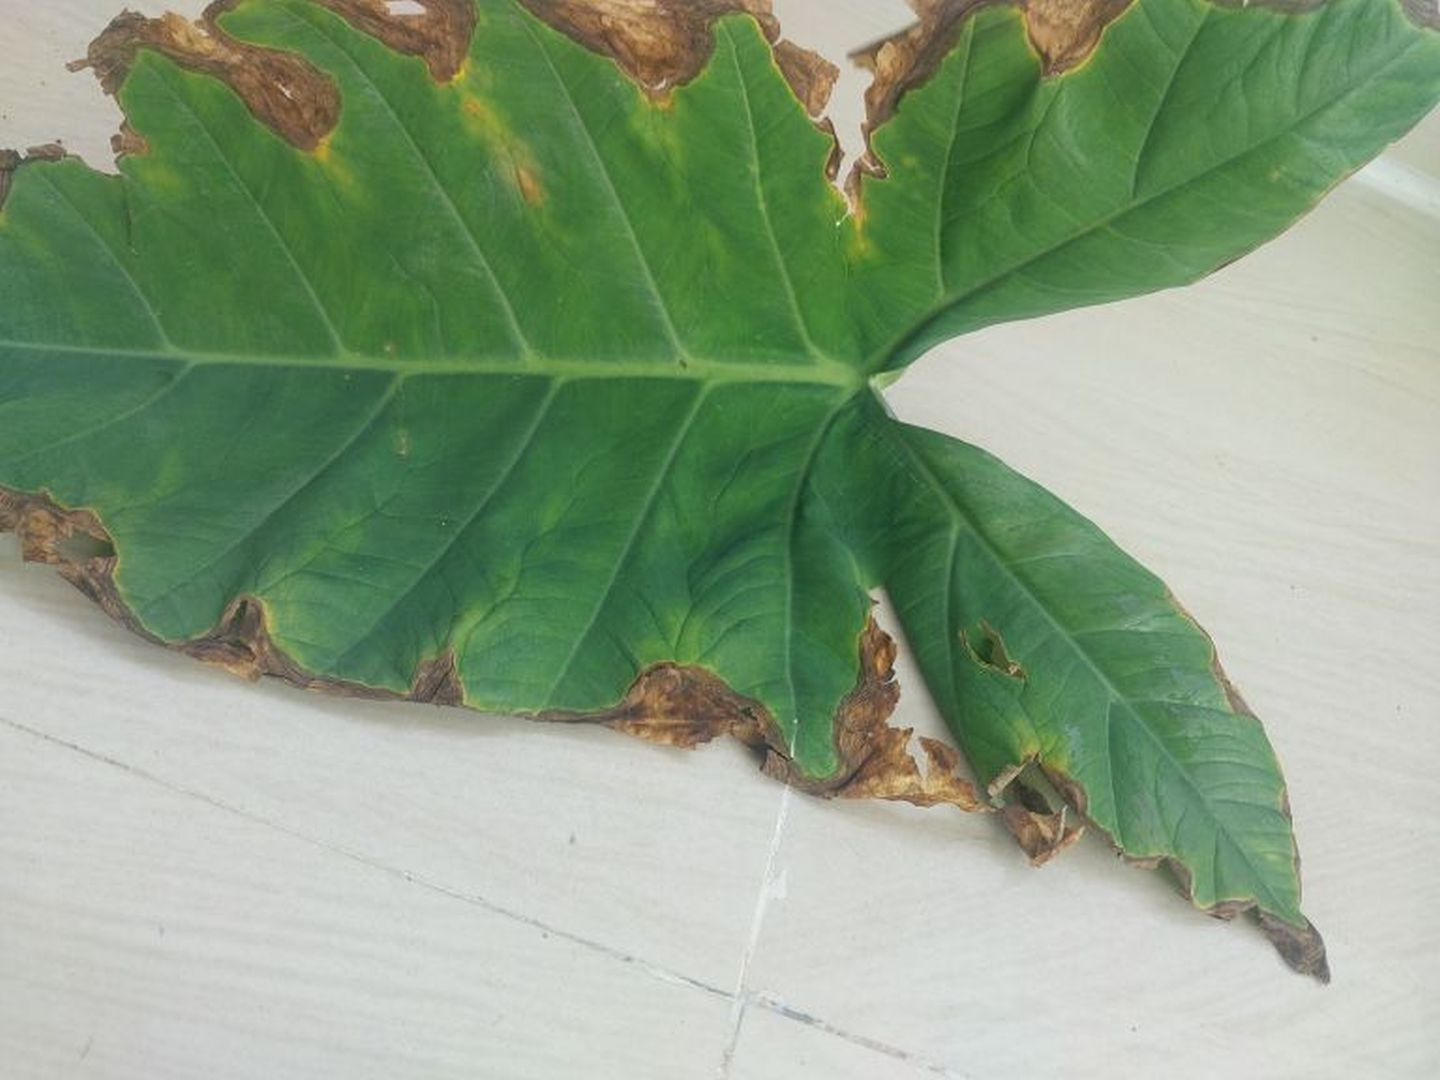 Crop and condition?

taro, leaf blight
